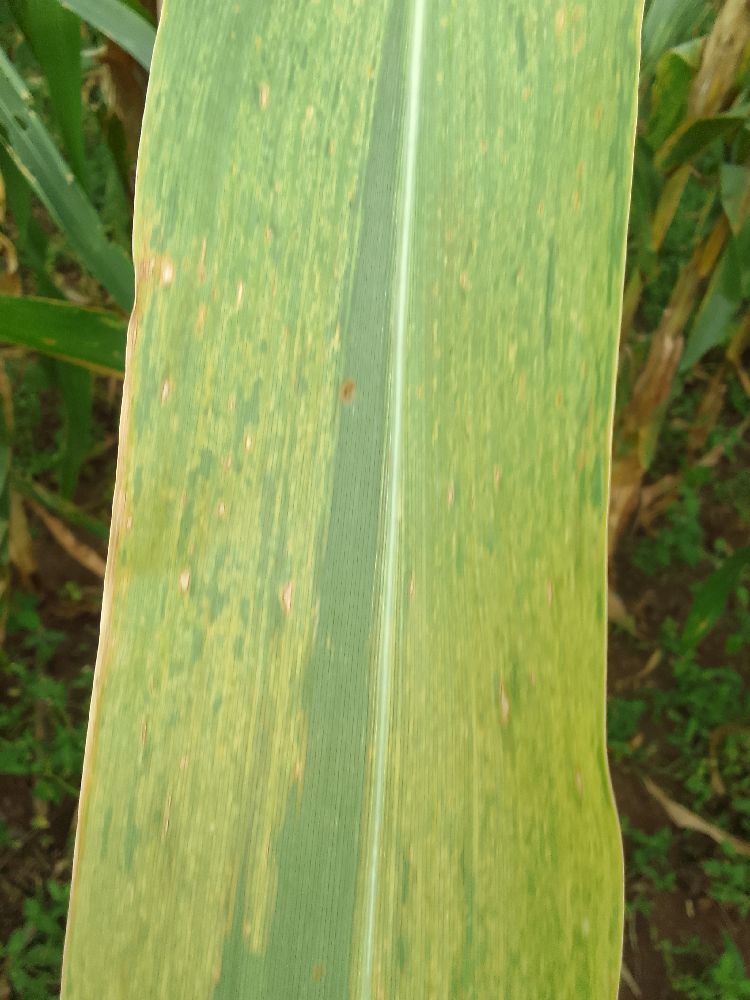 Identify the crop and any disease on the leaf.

maize, maize lethal necrosis
